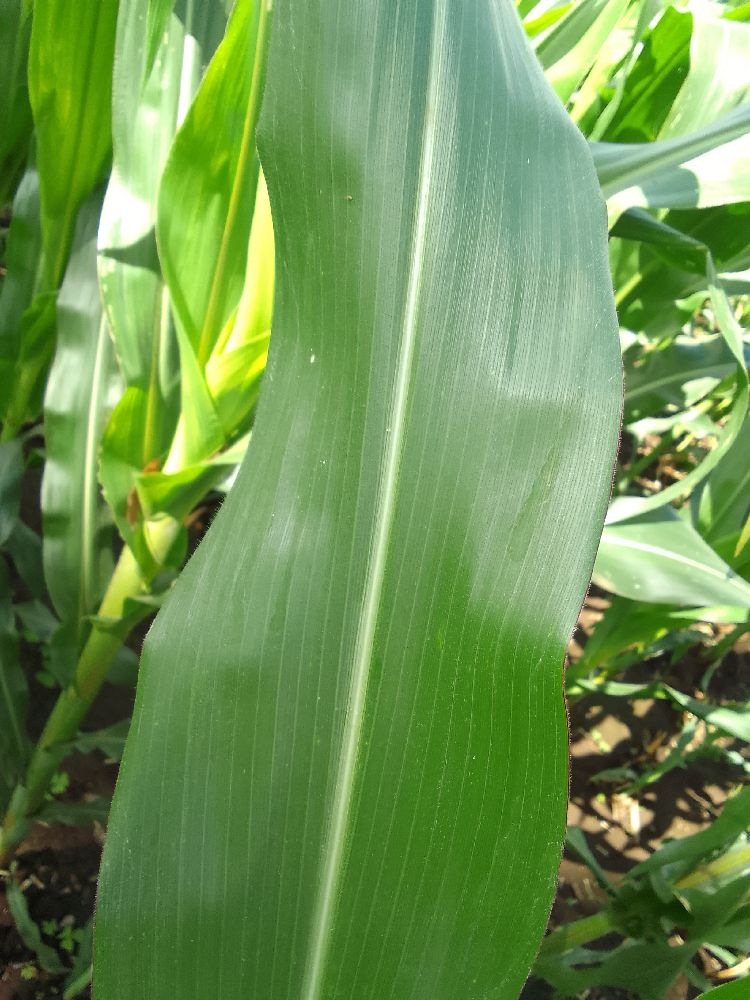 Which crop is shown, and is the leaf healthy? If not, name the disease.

maize, healthy
